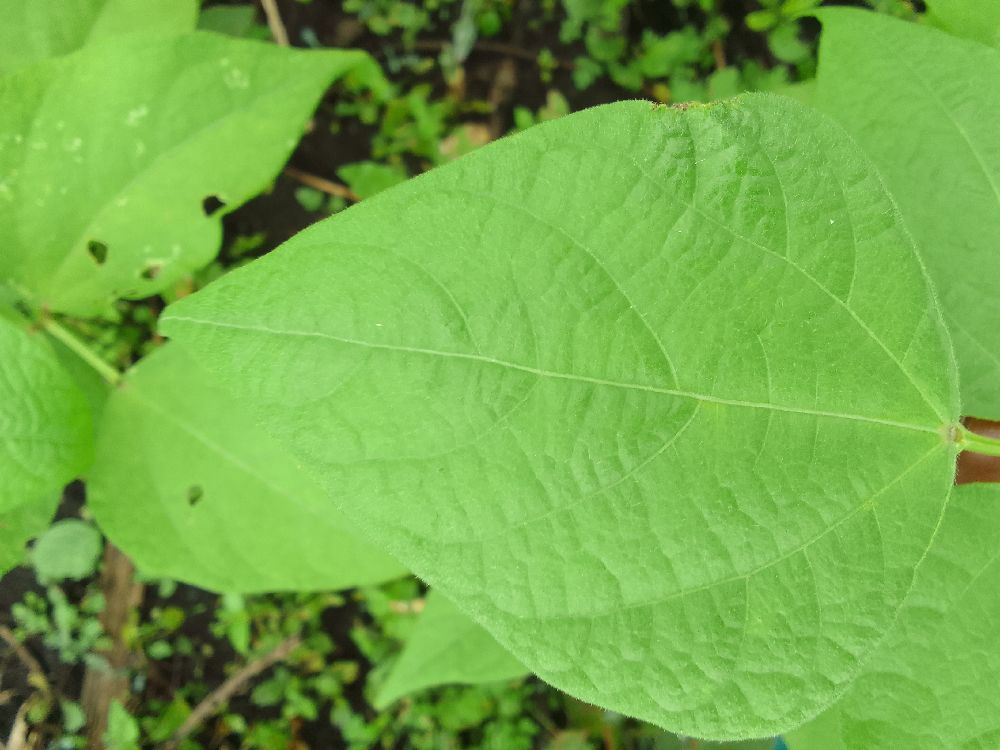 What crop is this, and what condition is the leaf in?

common bean, healthy
